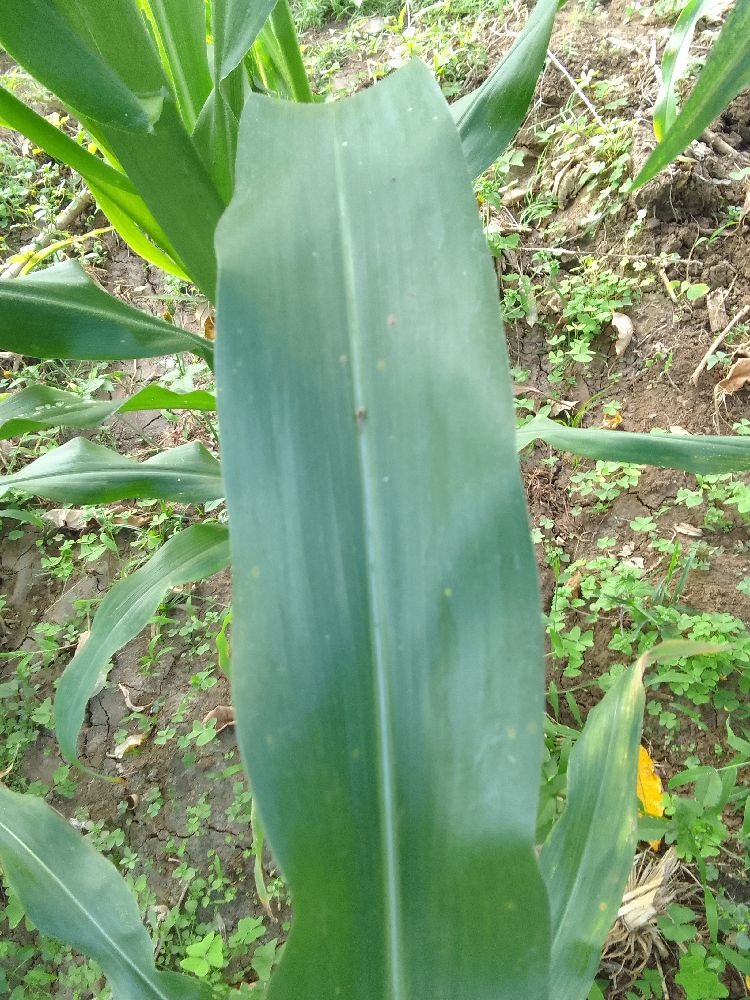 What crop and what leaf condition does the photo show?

maize, healthy
